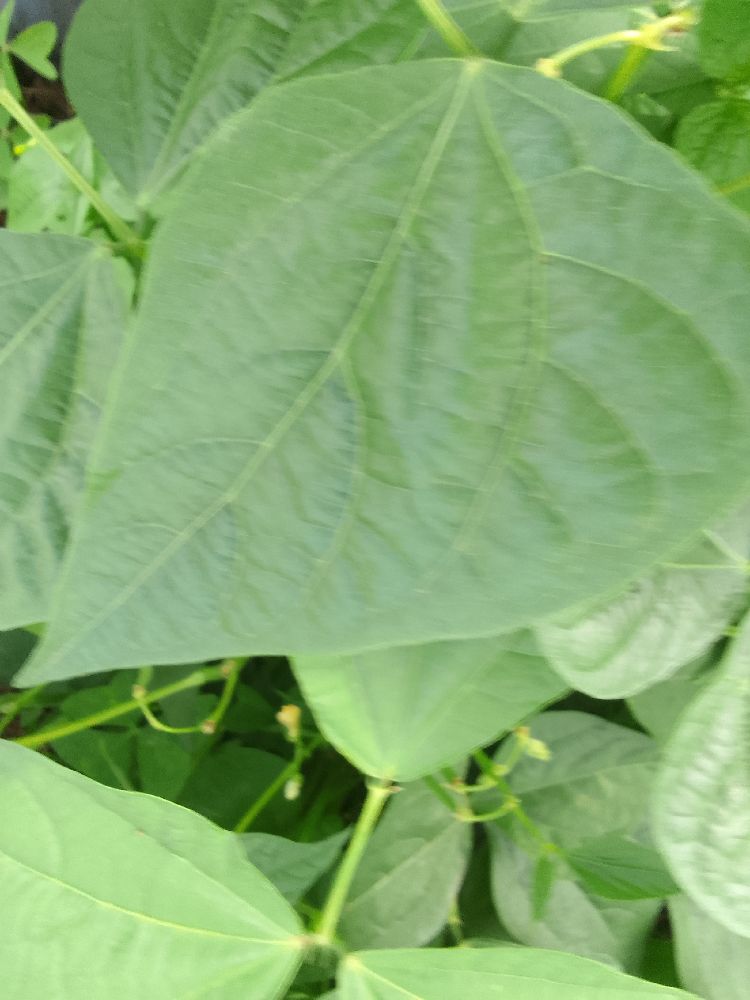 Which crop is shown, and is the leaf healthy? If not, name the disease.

common bean, healthy
